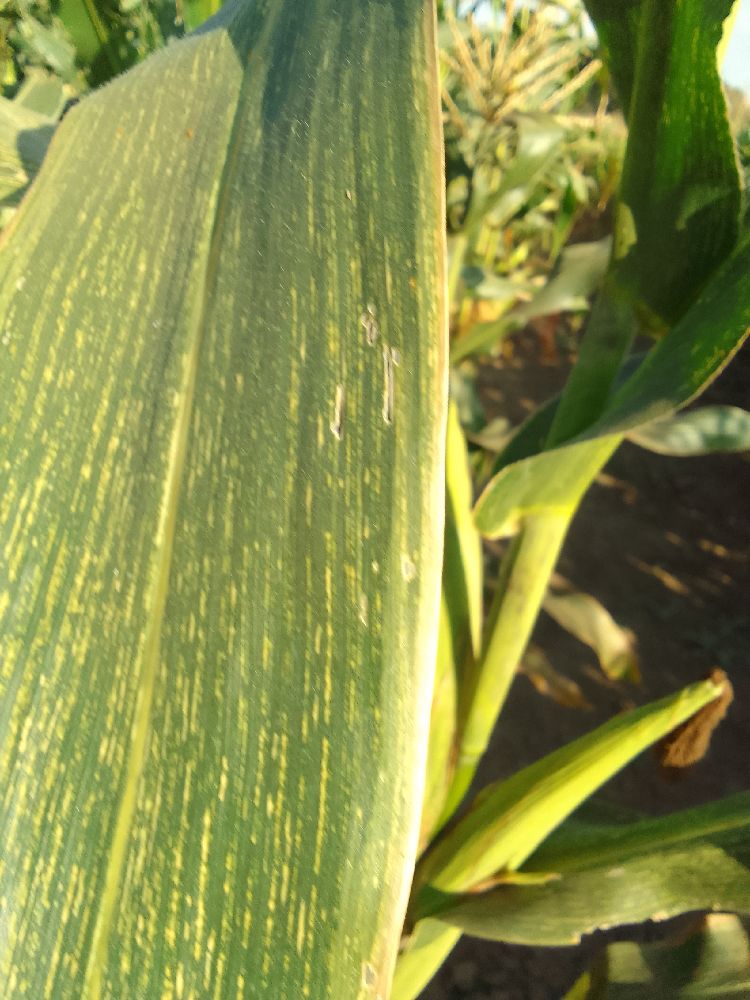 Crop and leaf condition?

maize, maize streak virus
